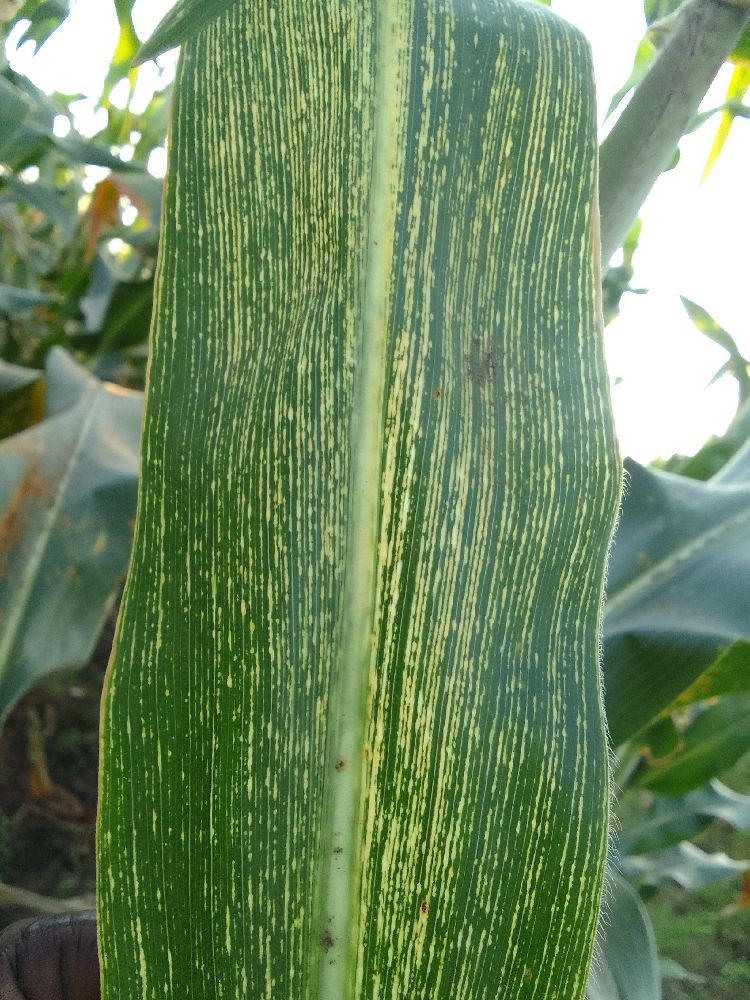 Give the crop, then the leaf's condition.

maize, maize streak virus
